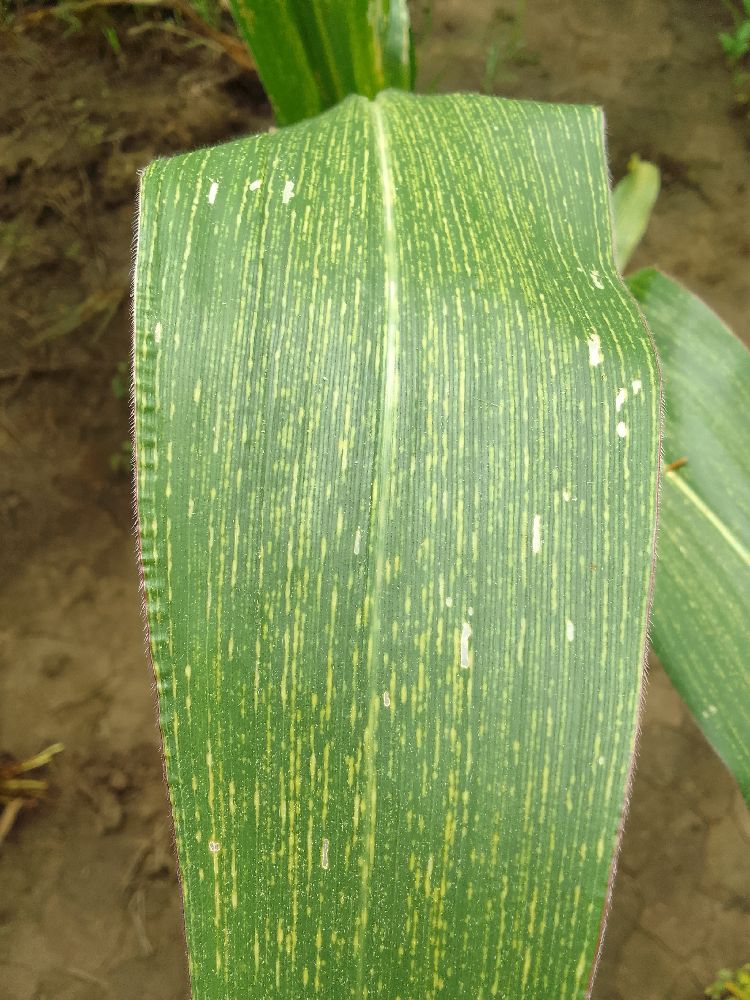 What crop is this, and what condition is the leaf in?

maize, maize streak virus
